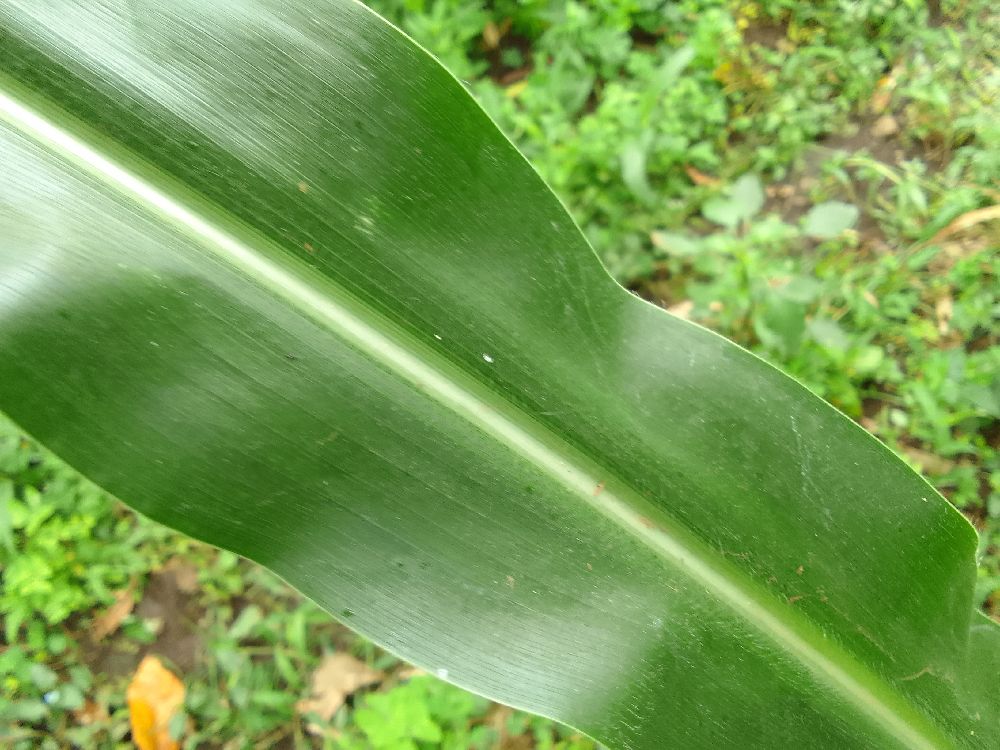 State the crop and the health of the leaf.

maize, healthy
